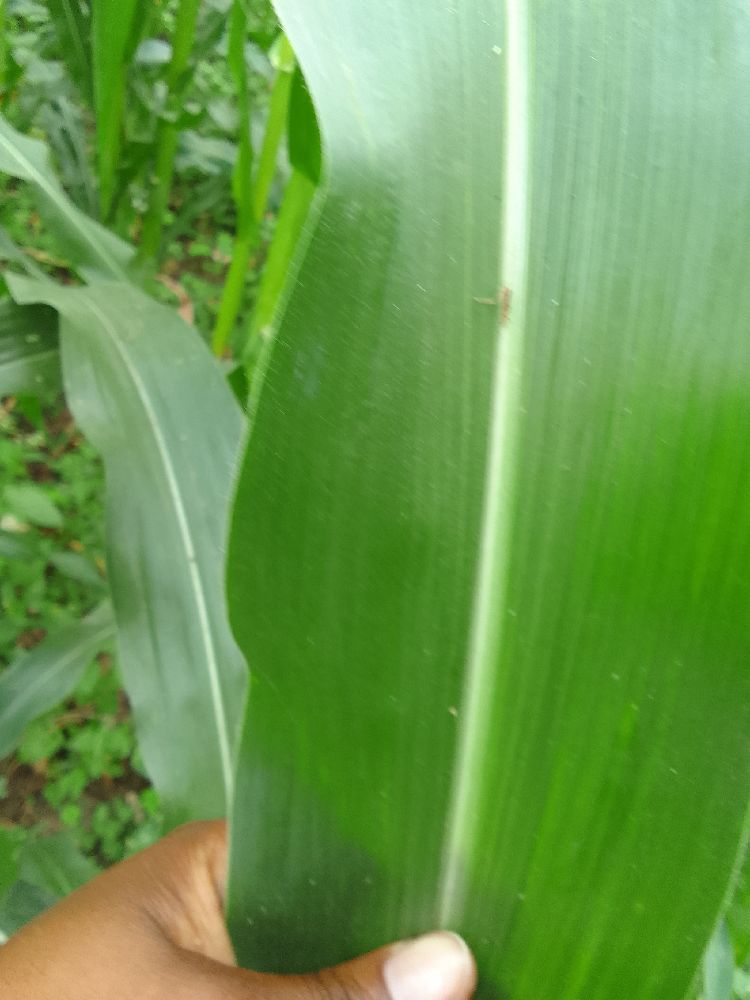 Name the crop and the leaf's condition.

maize, healthy
